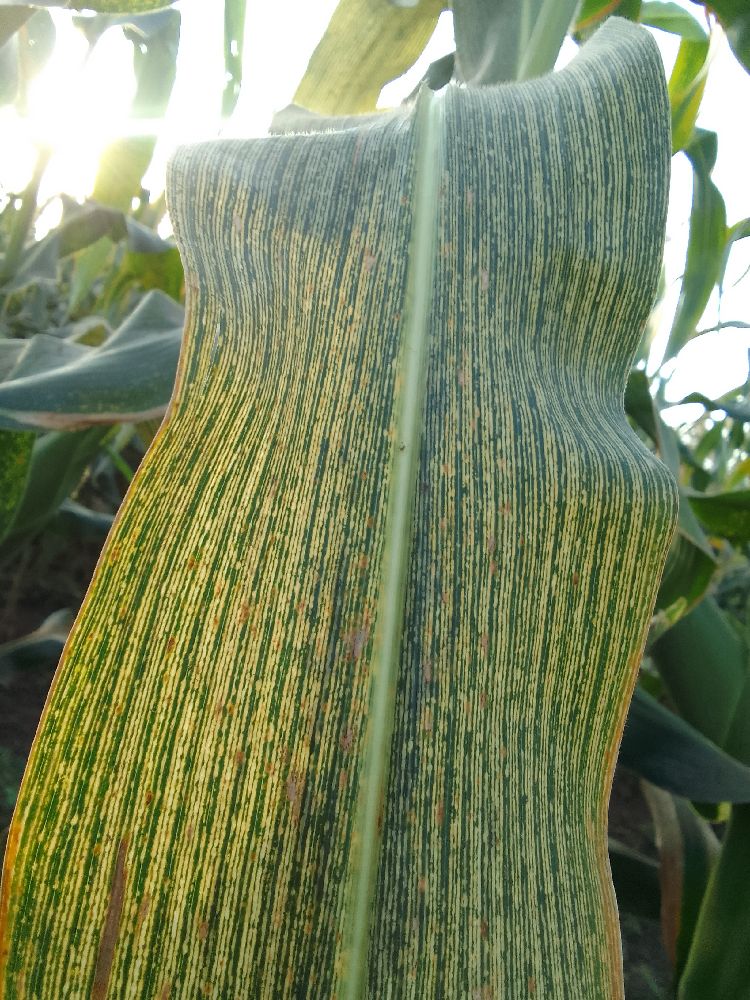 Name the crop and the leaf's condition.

maize, maize streak virus
